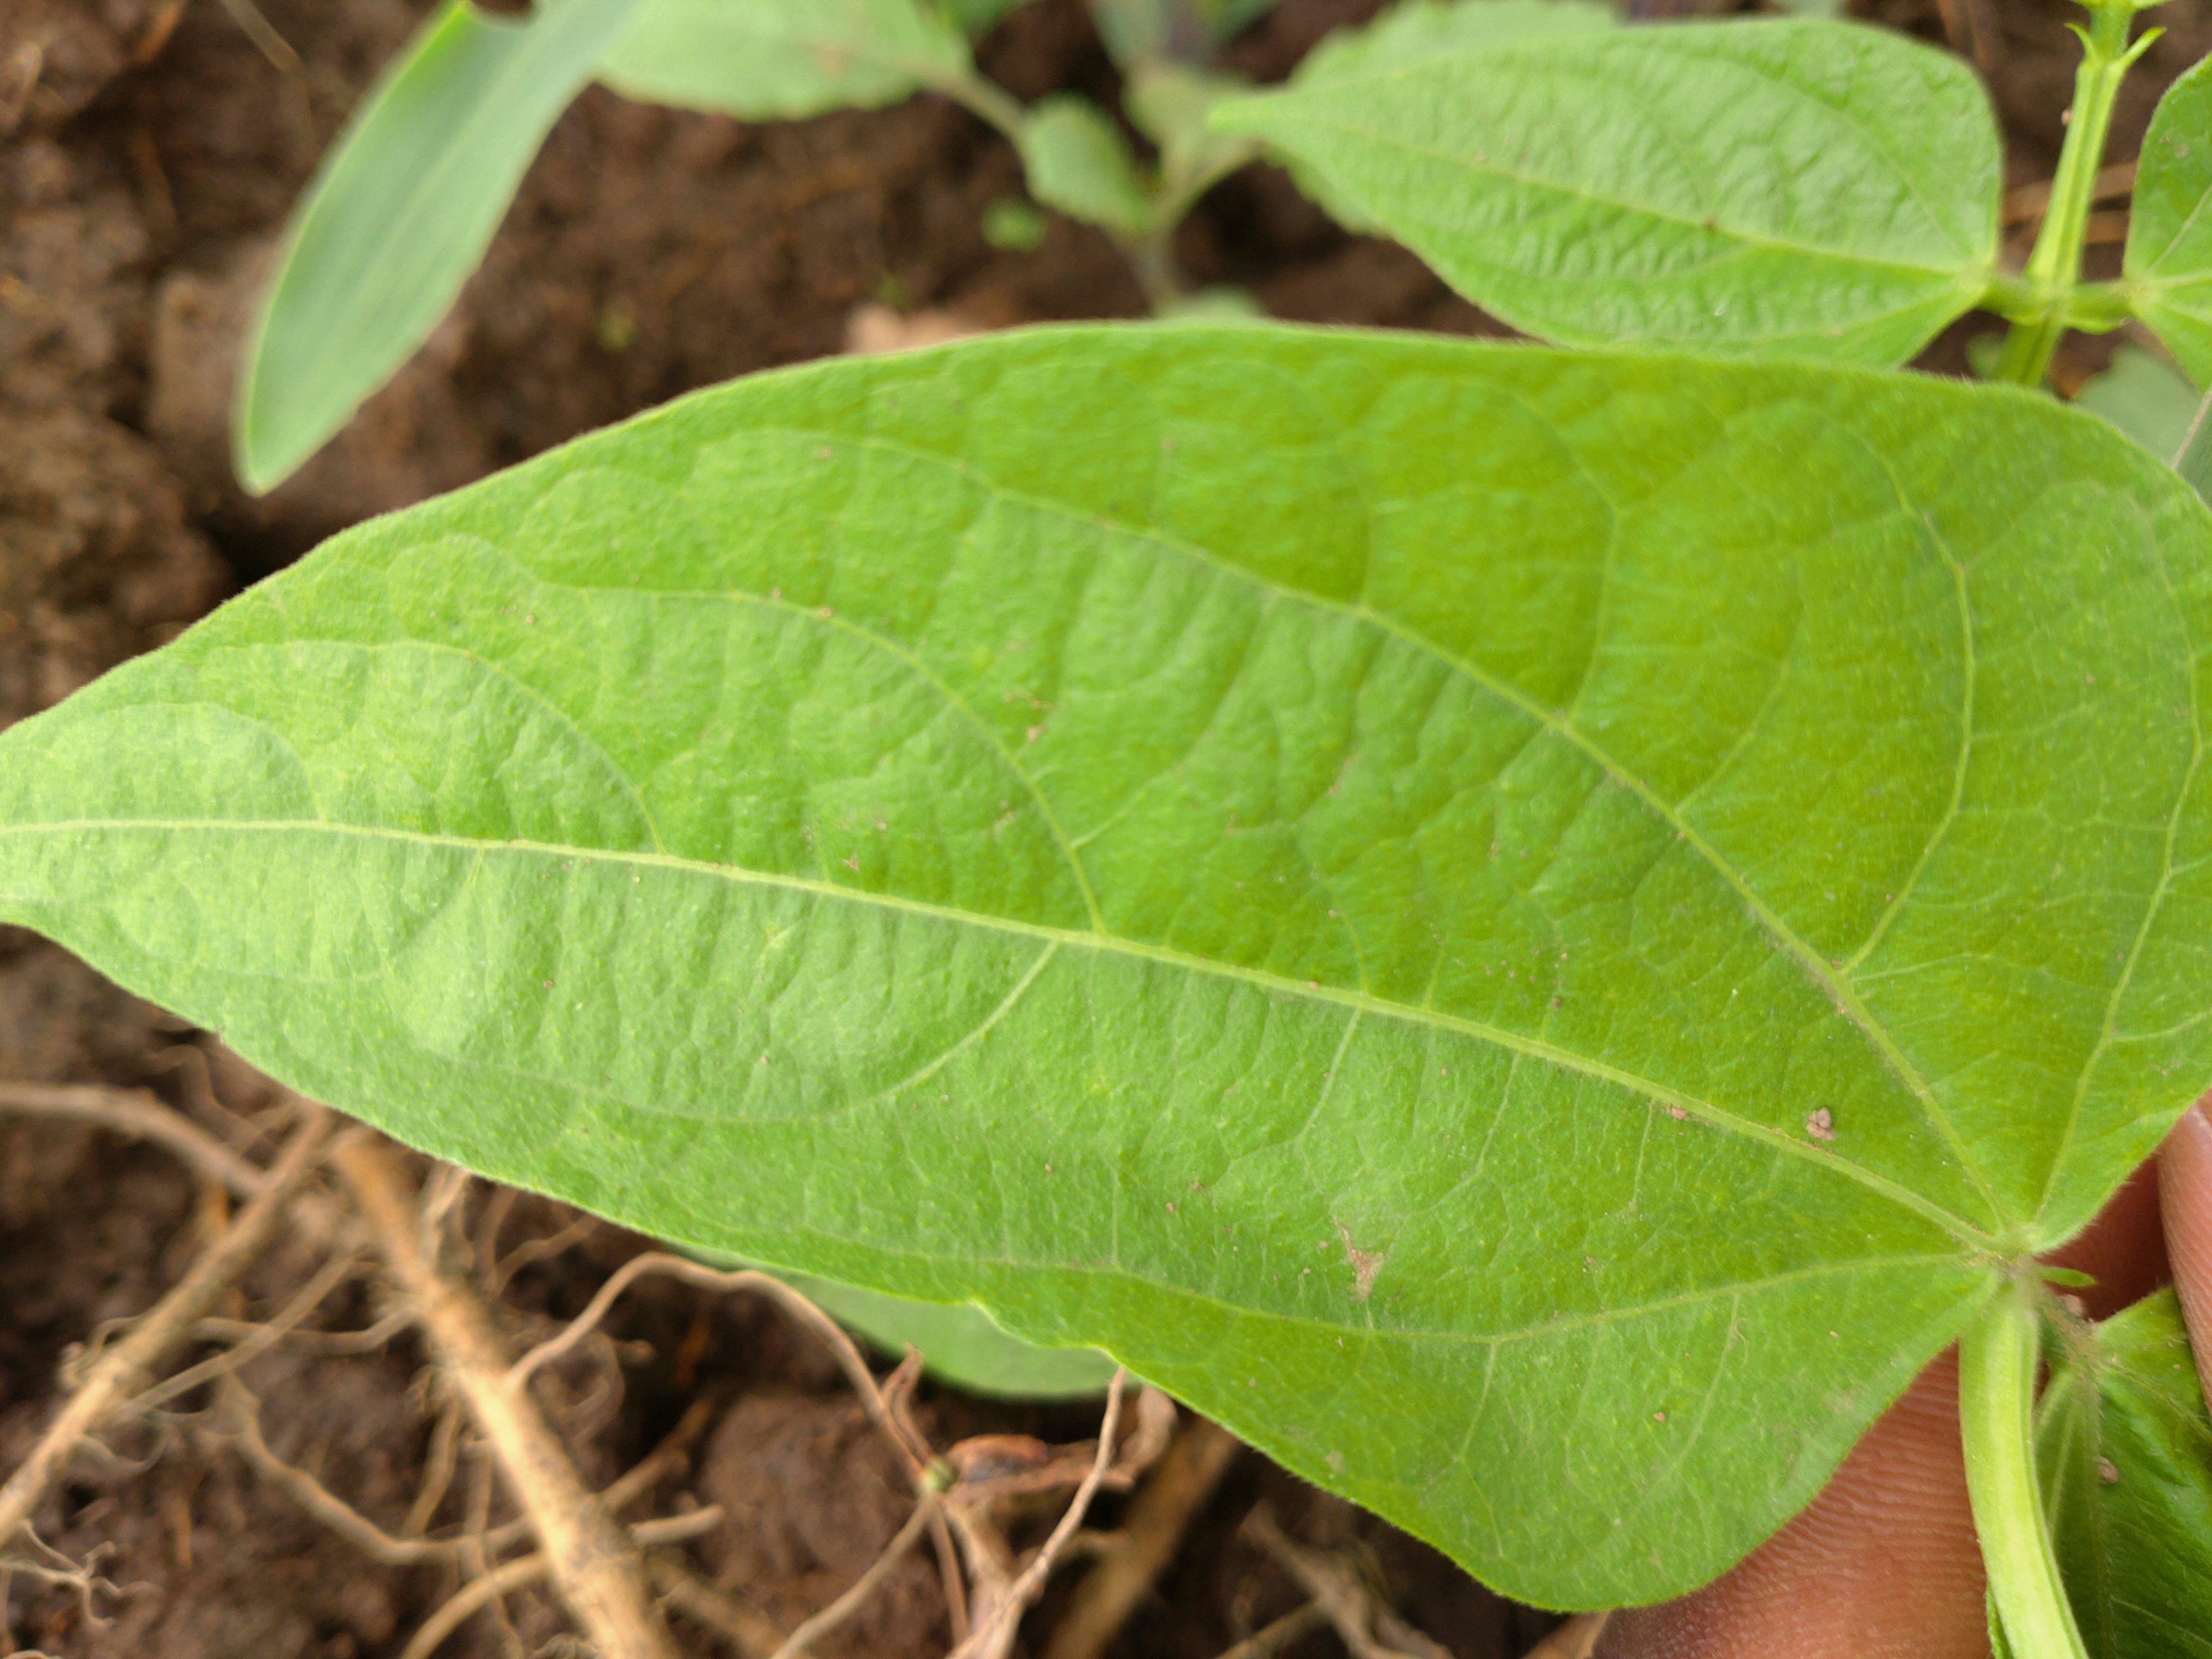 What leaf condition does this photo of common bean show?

healthy
